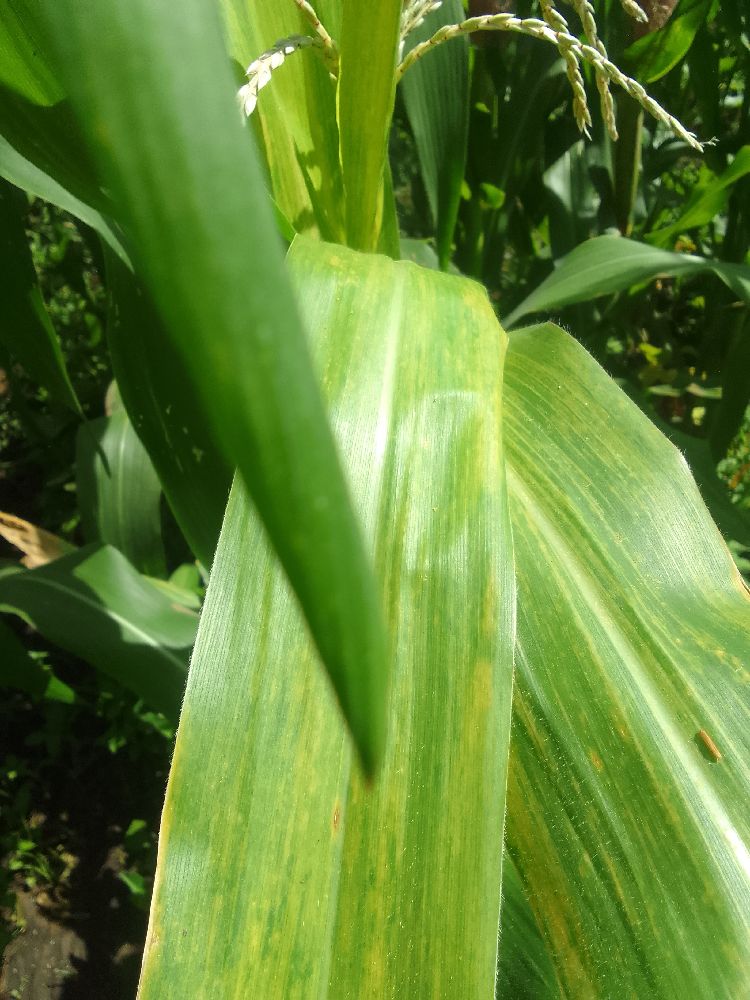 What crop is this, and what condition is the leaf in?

maize, maize lethal necrosis
